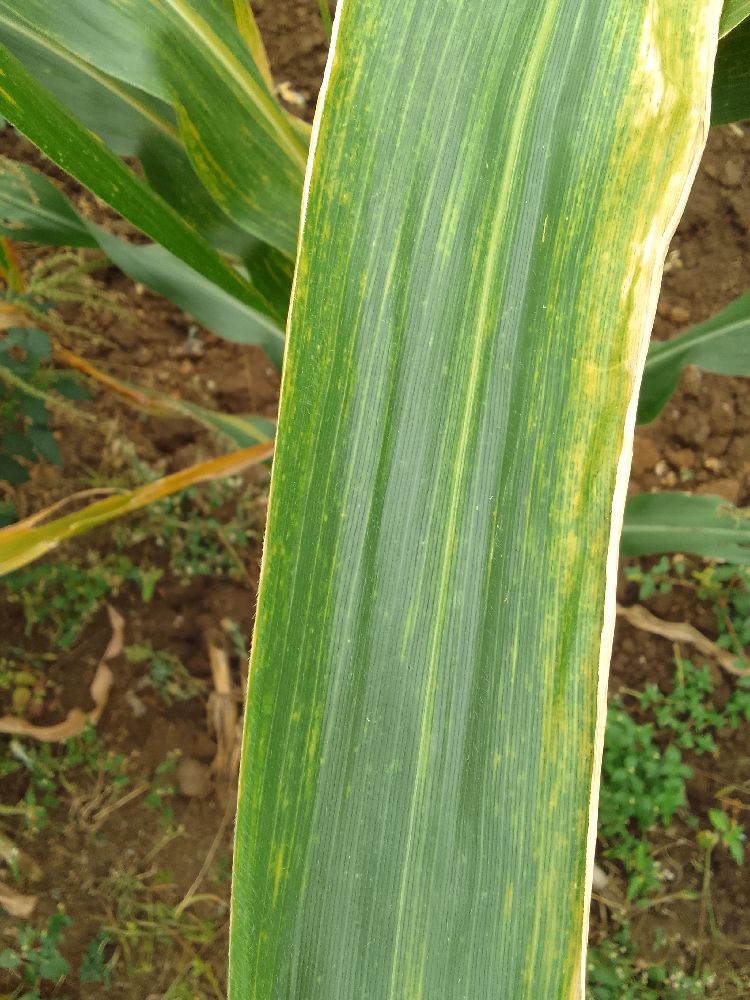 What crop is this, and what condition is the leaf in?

maize, maize lethal necrosis
